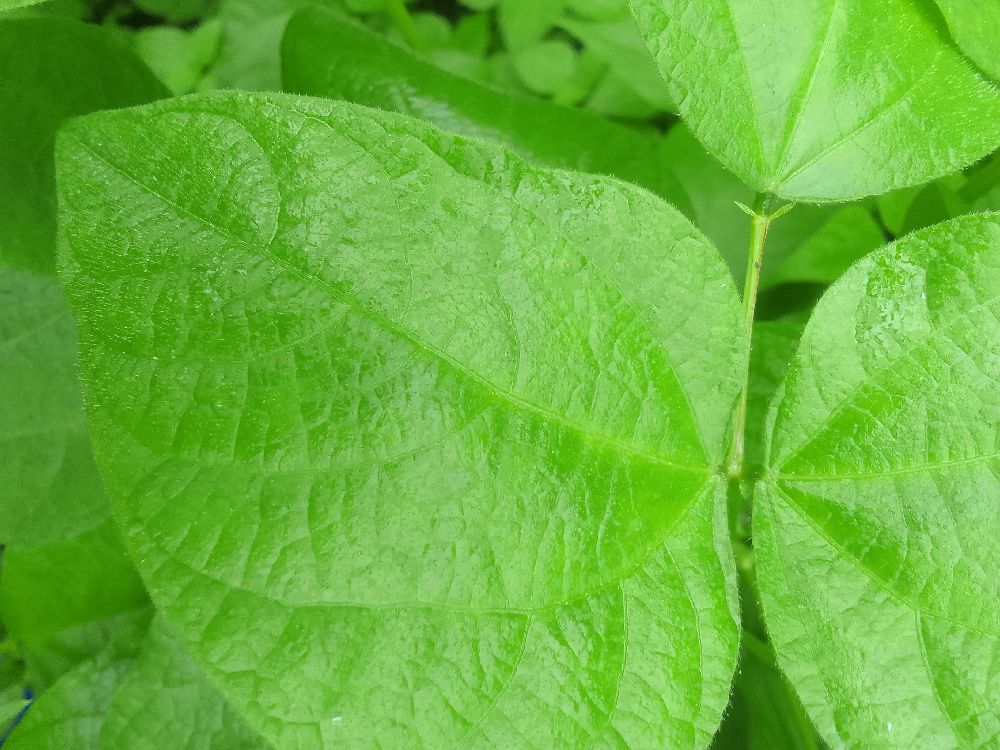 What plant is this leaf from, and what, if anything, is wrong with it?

common bean, healthy
